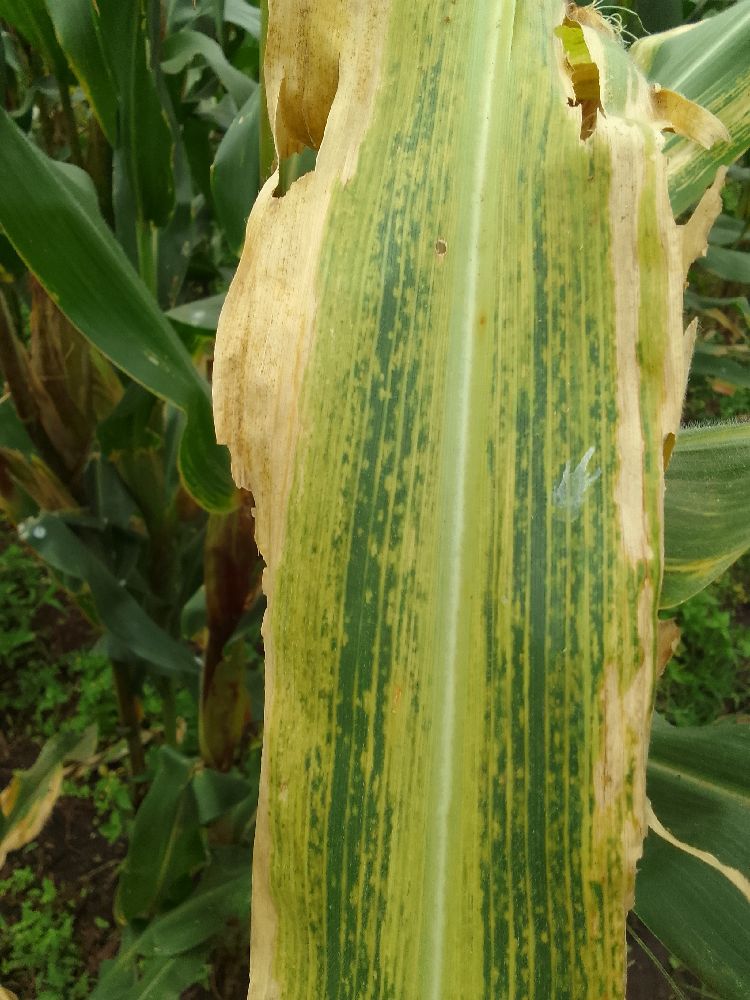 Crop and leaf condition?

maize, maize lethal necrosis
